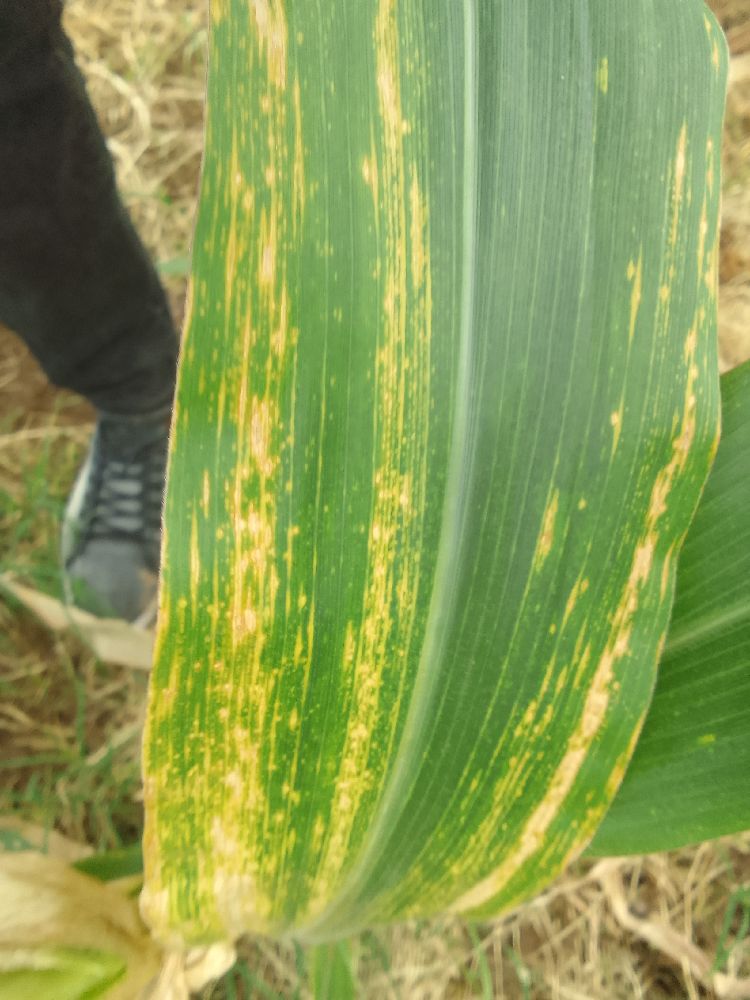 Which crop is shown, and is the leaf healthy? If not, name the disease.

maize, maize lethal necrosis
